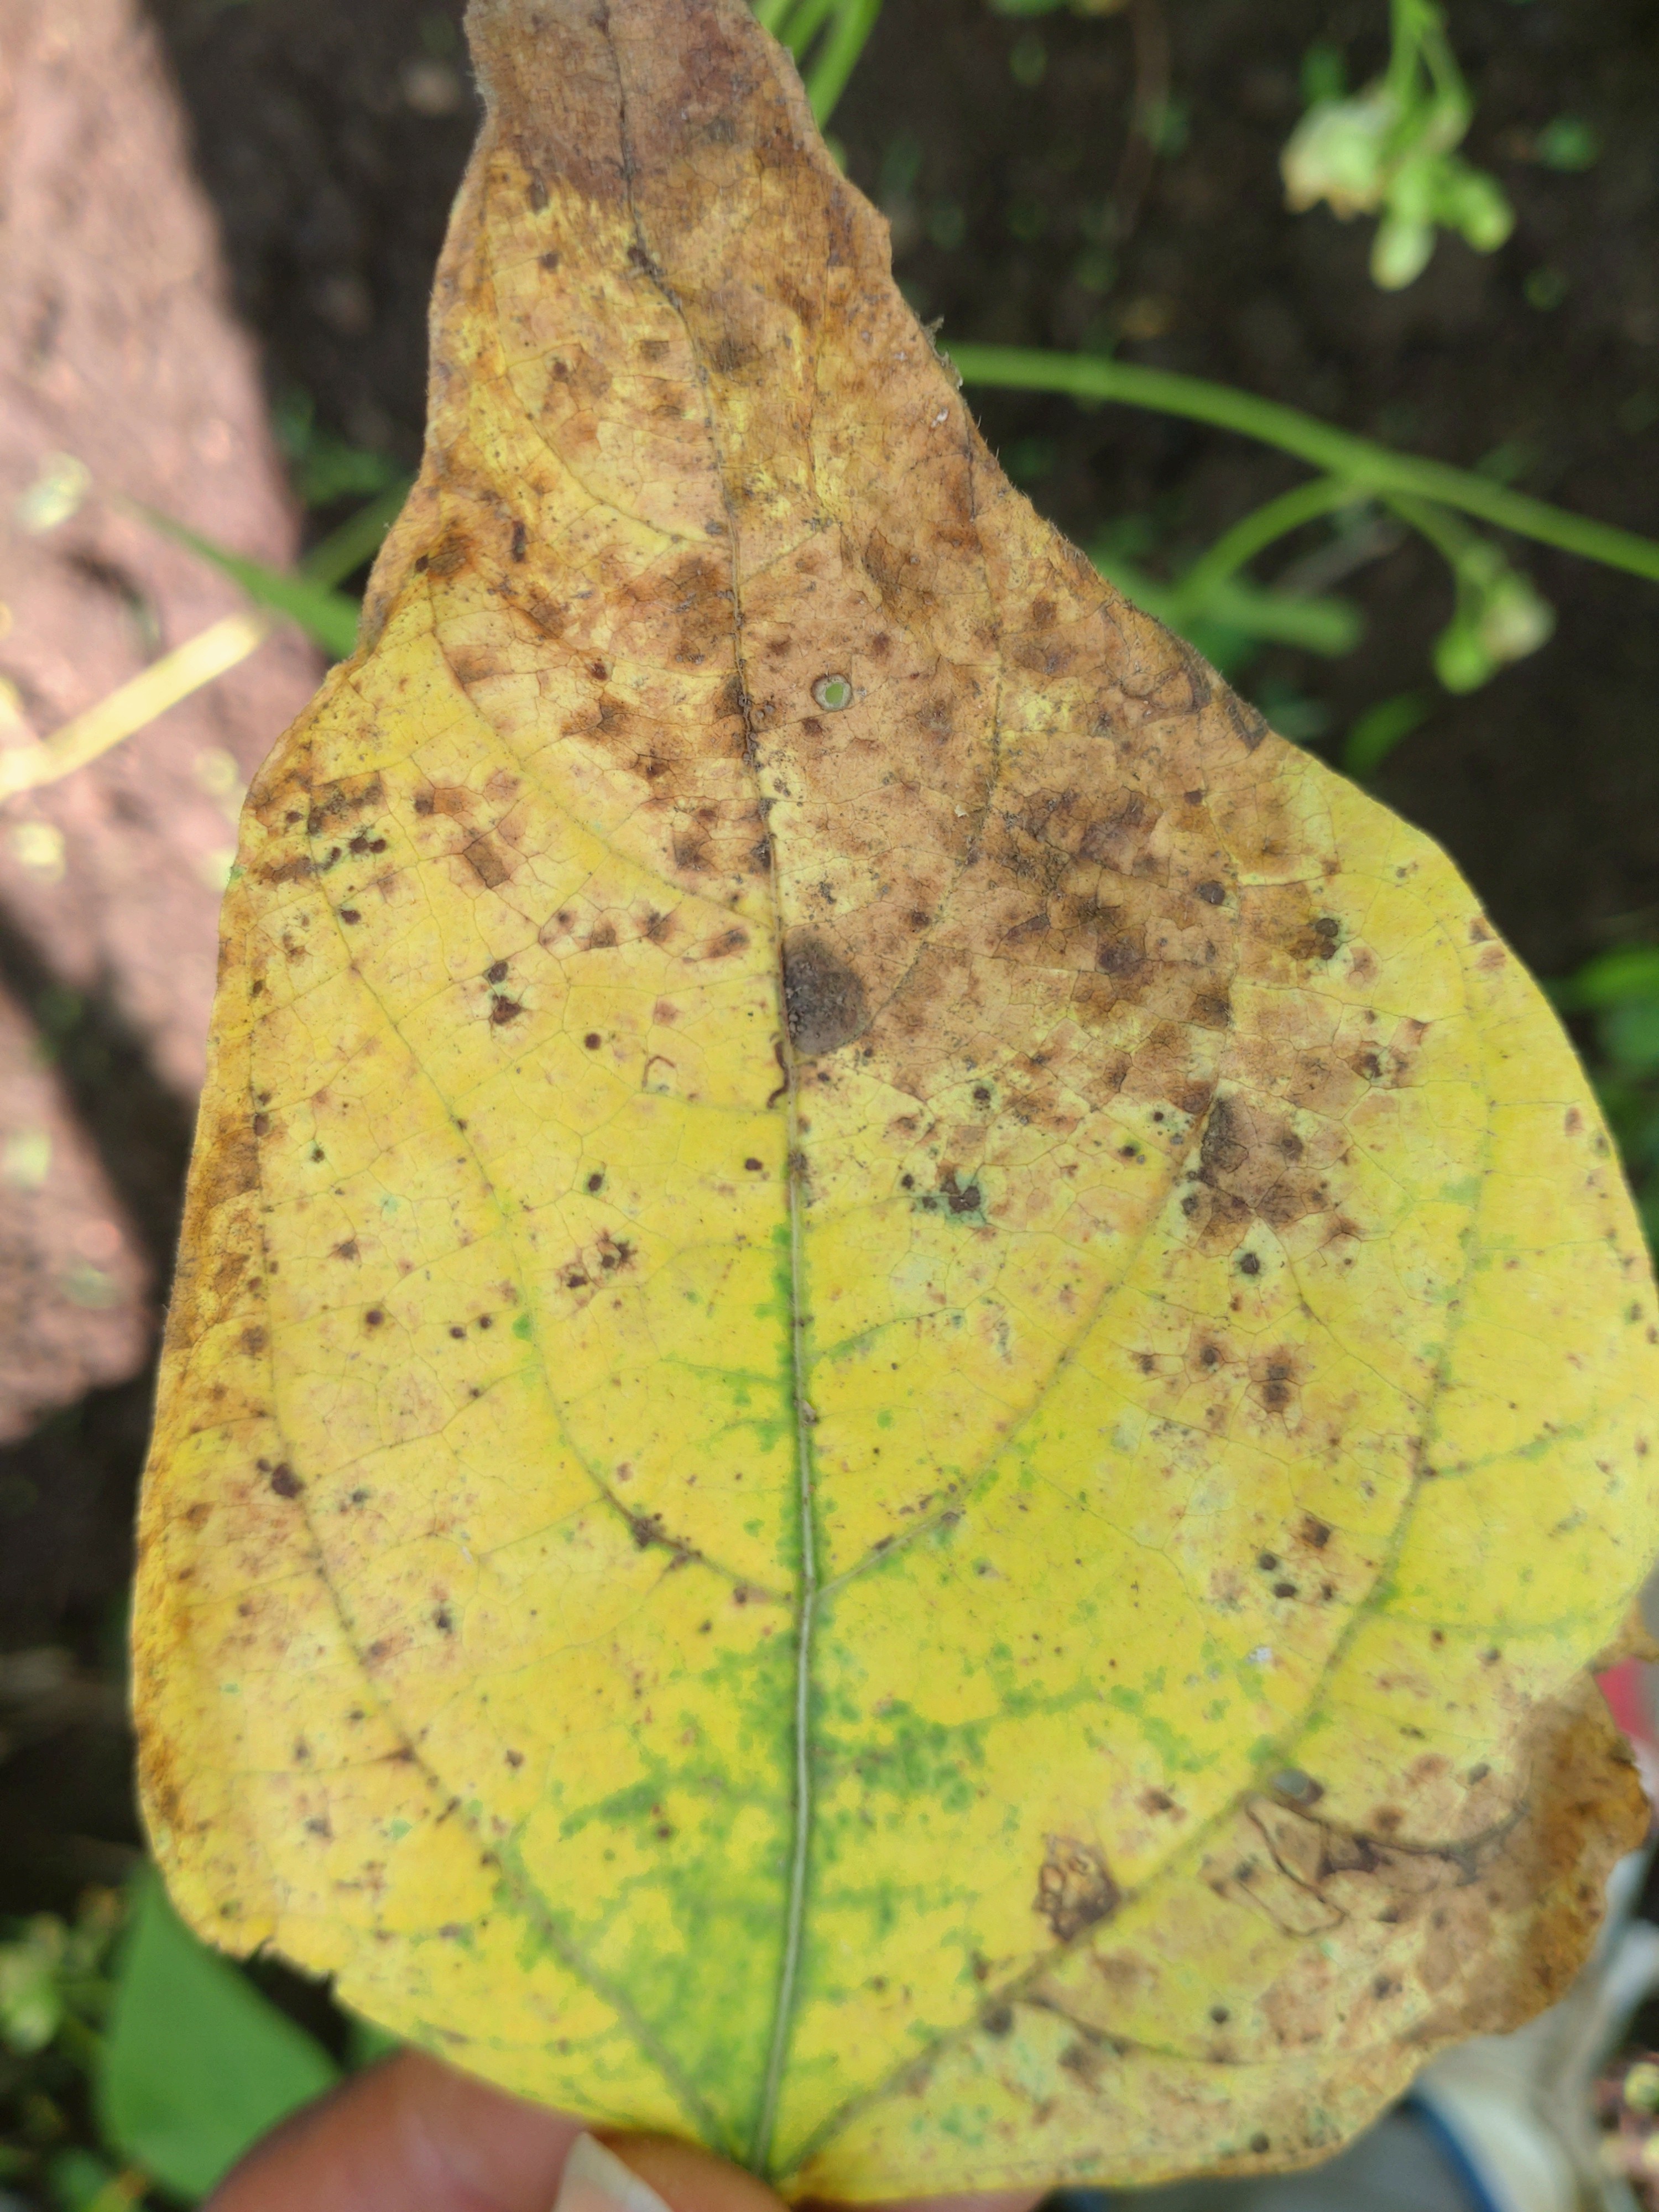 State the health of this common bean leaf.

anthracnose
